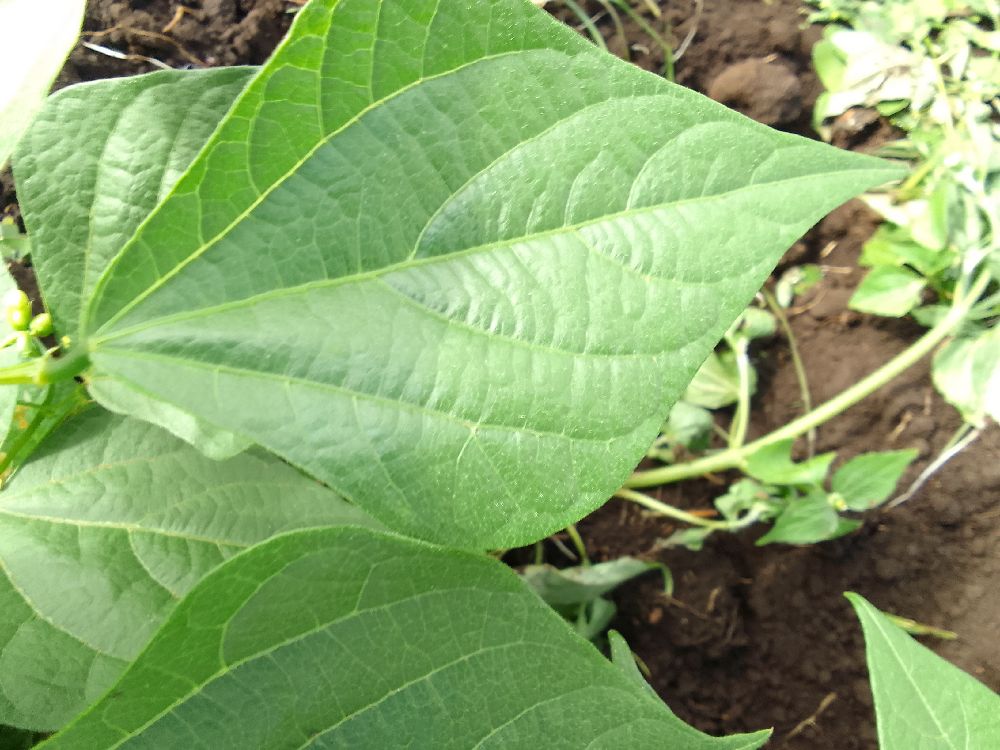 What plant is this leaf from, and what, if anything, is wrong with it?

common bean, healthy
